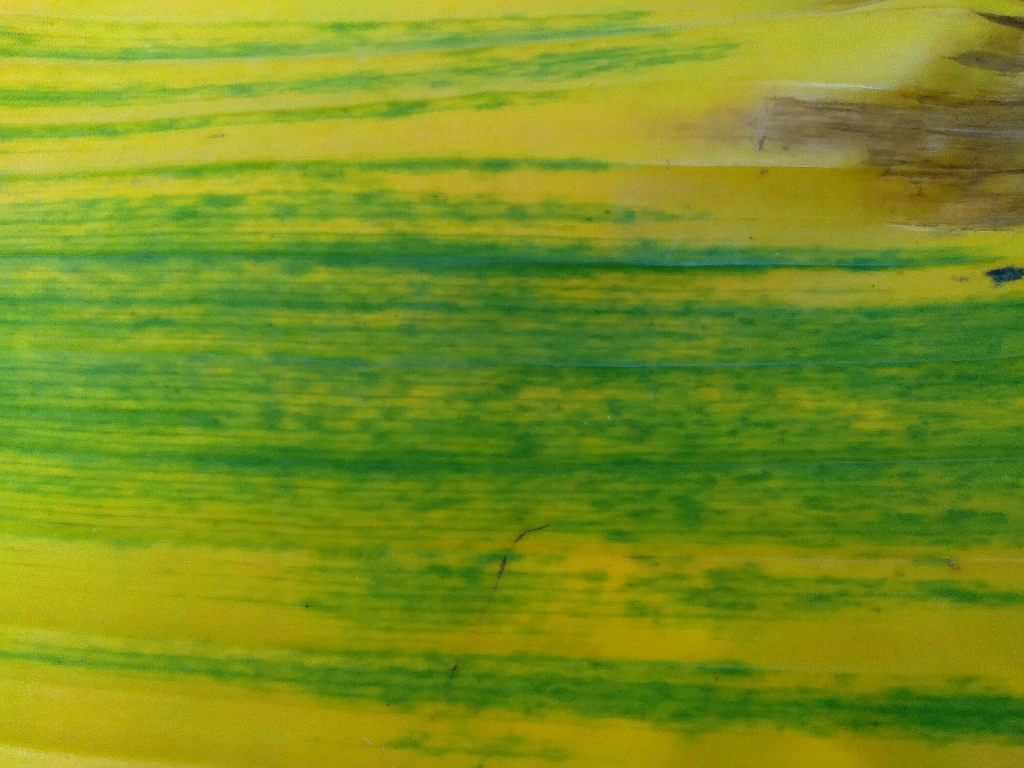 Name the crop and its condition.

banana, fusarium wilt race 1
